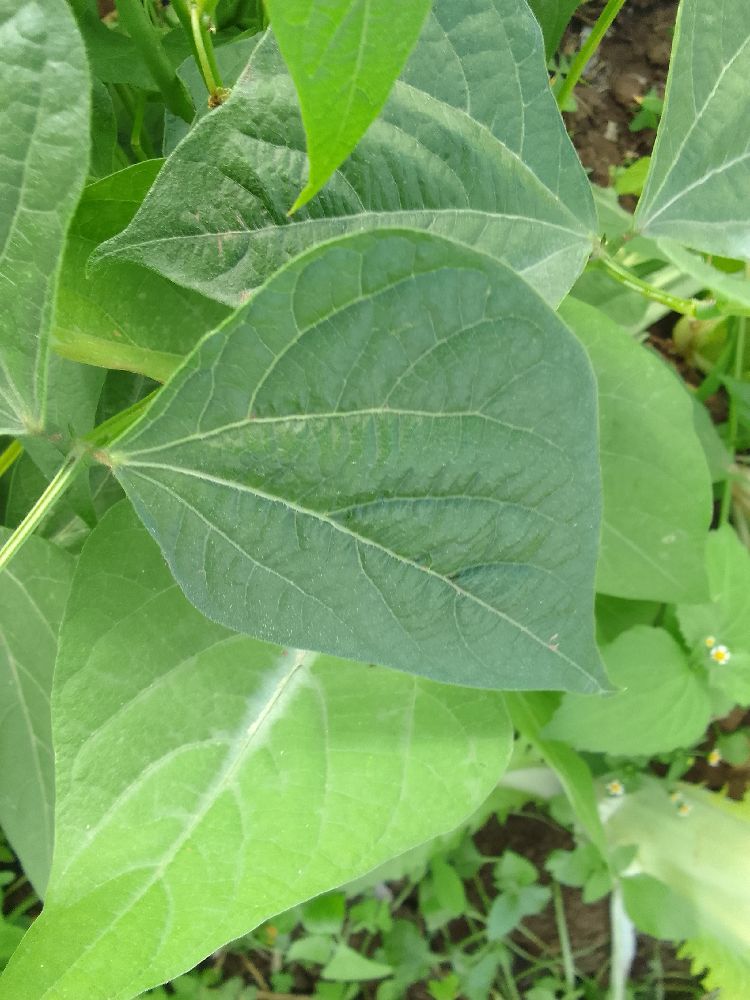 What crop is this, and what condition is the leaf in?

common bean, healthy
